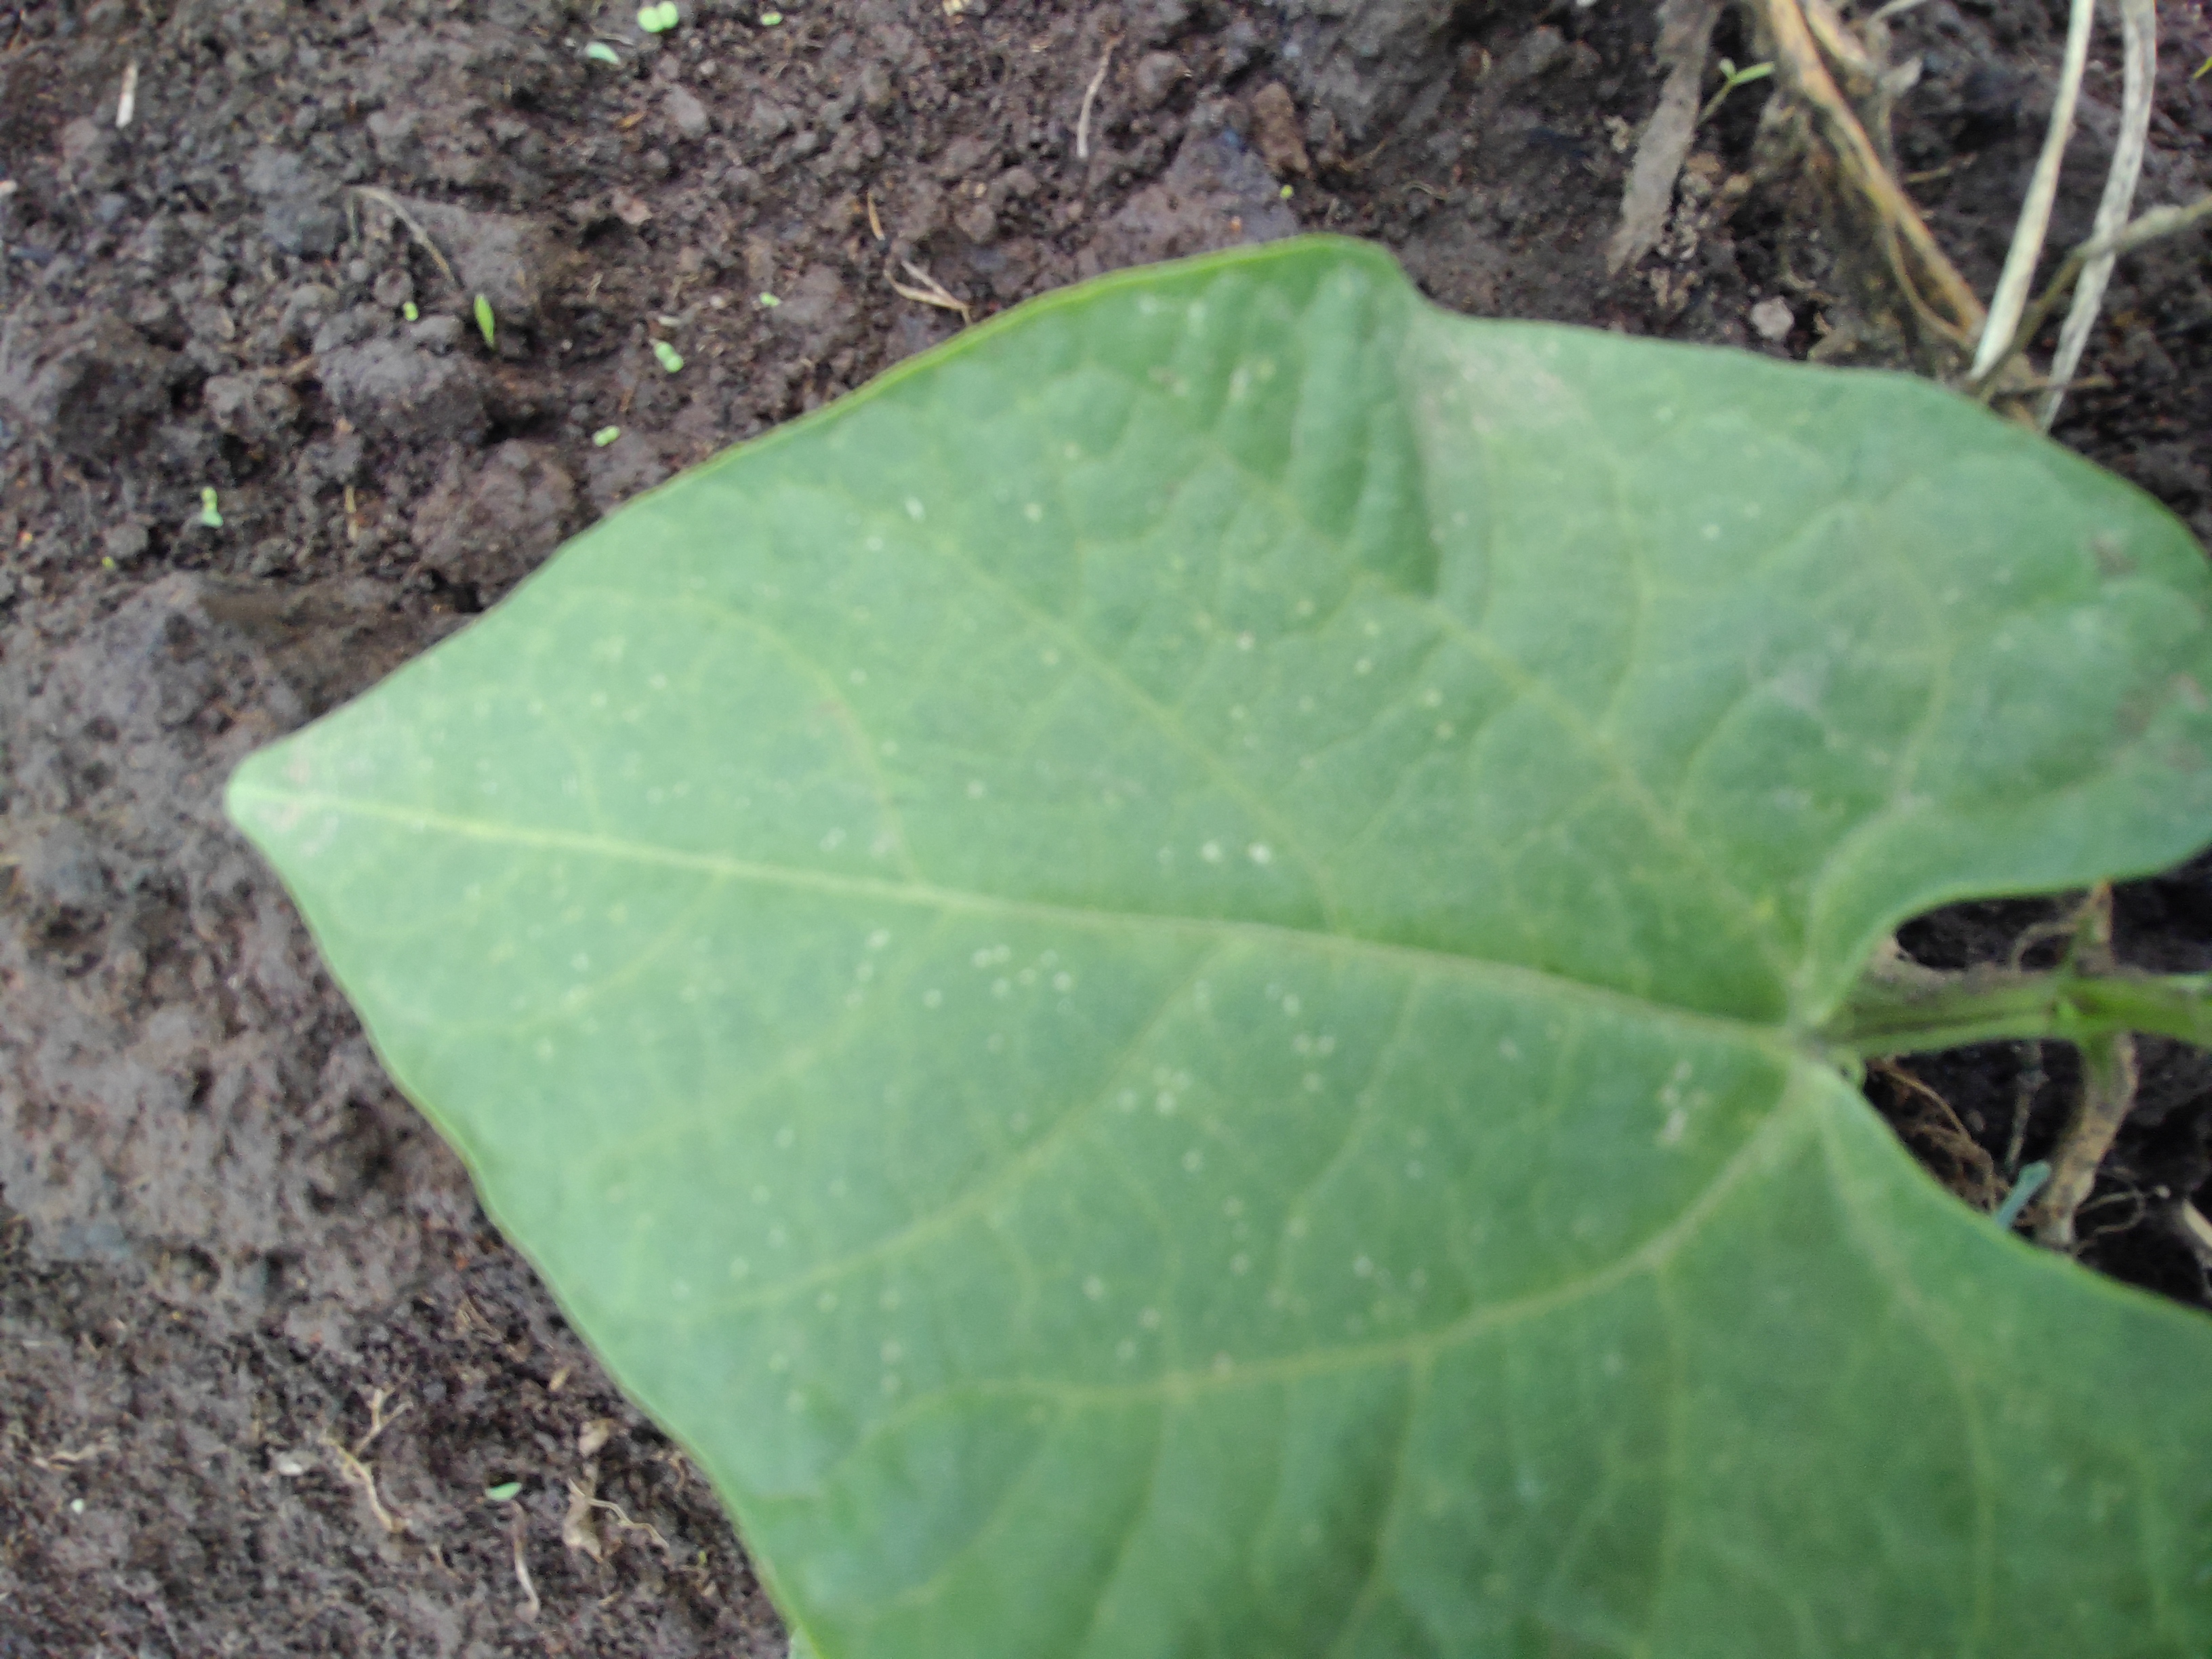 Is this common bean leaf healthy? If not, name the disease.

healthy
